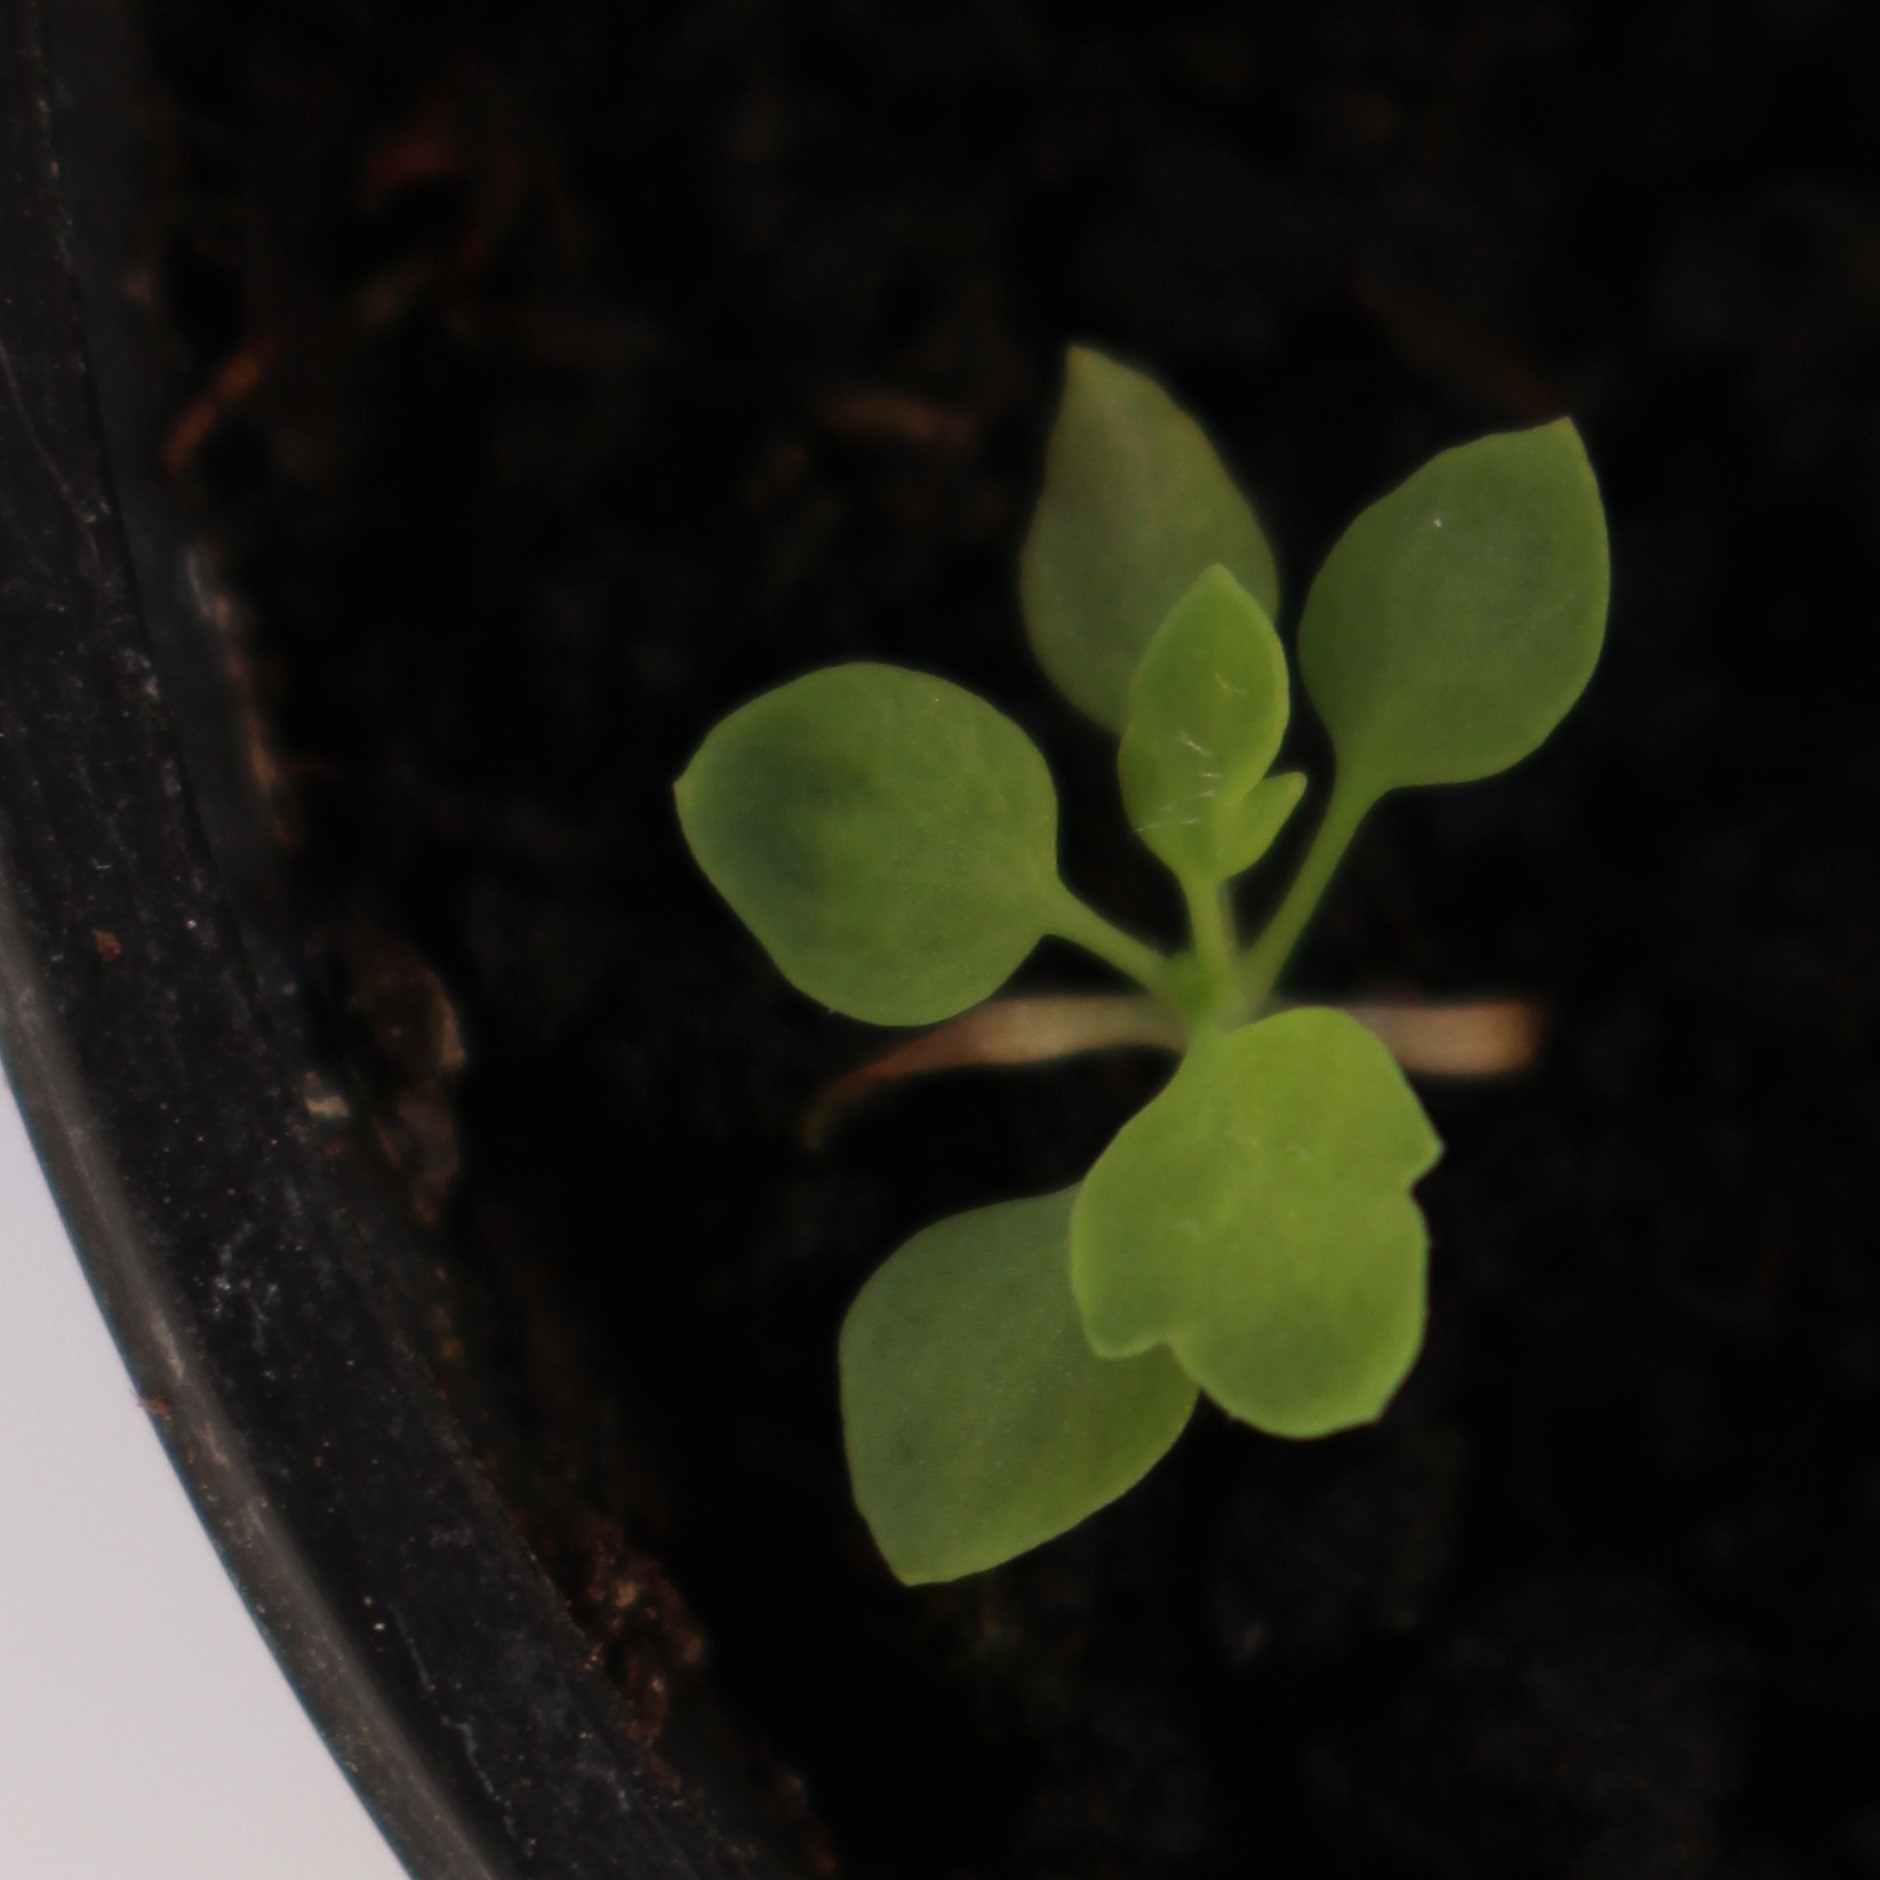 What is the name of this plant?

Papaver rhoeas
